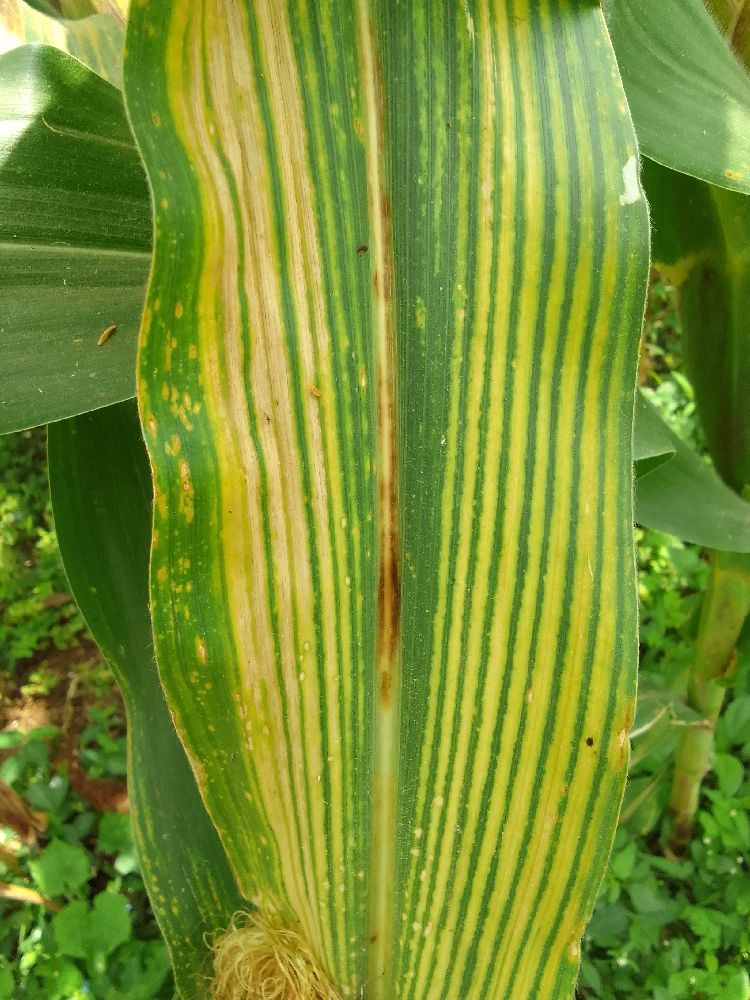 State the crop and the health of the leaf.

maize, maize lethal necrosis
